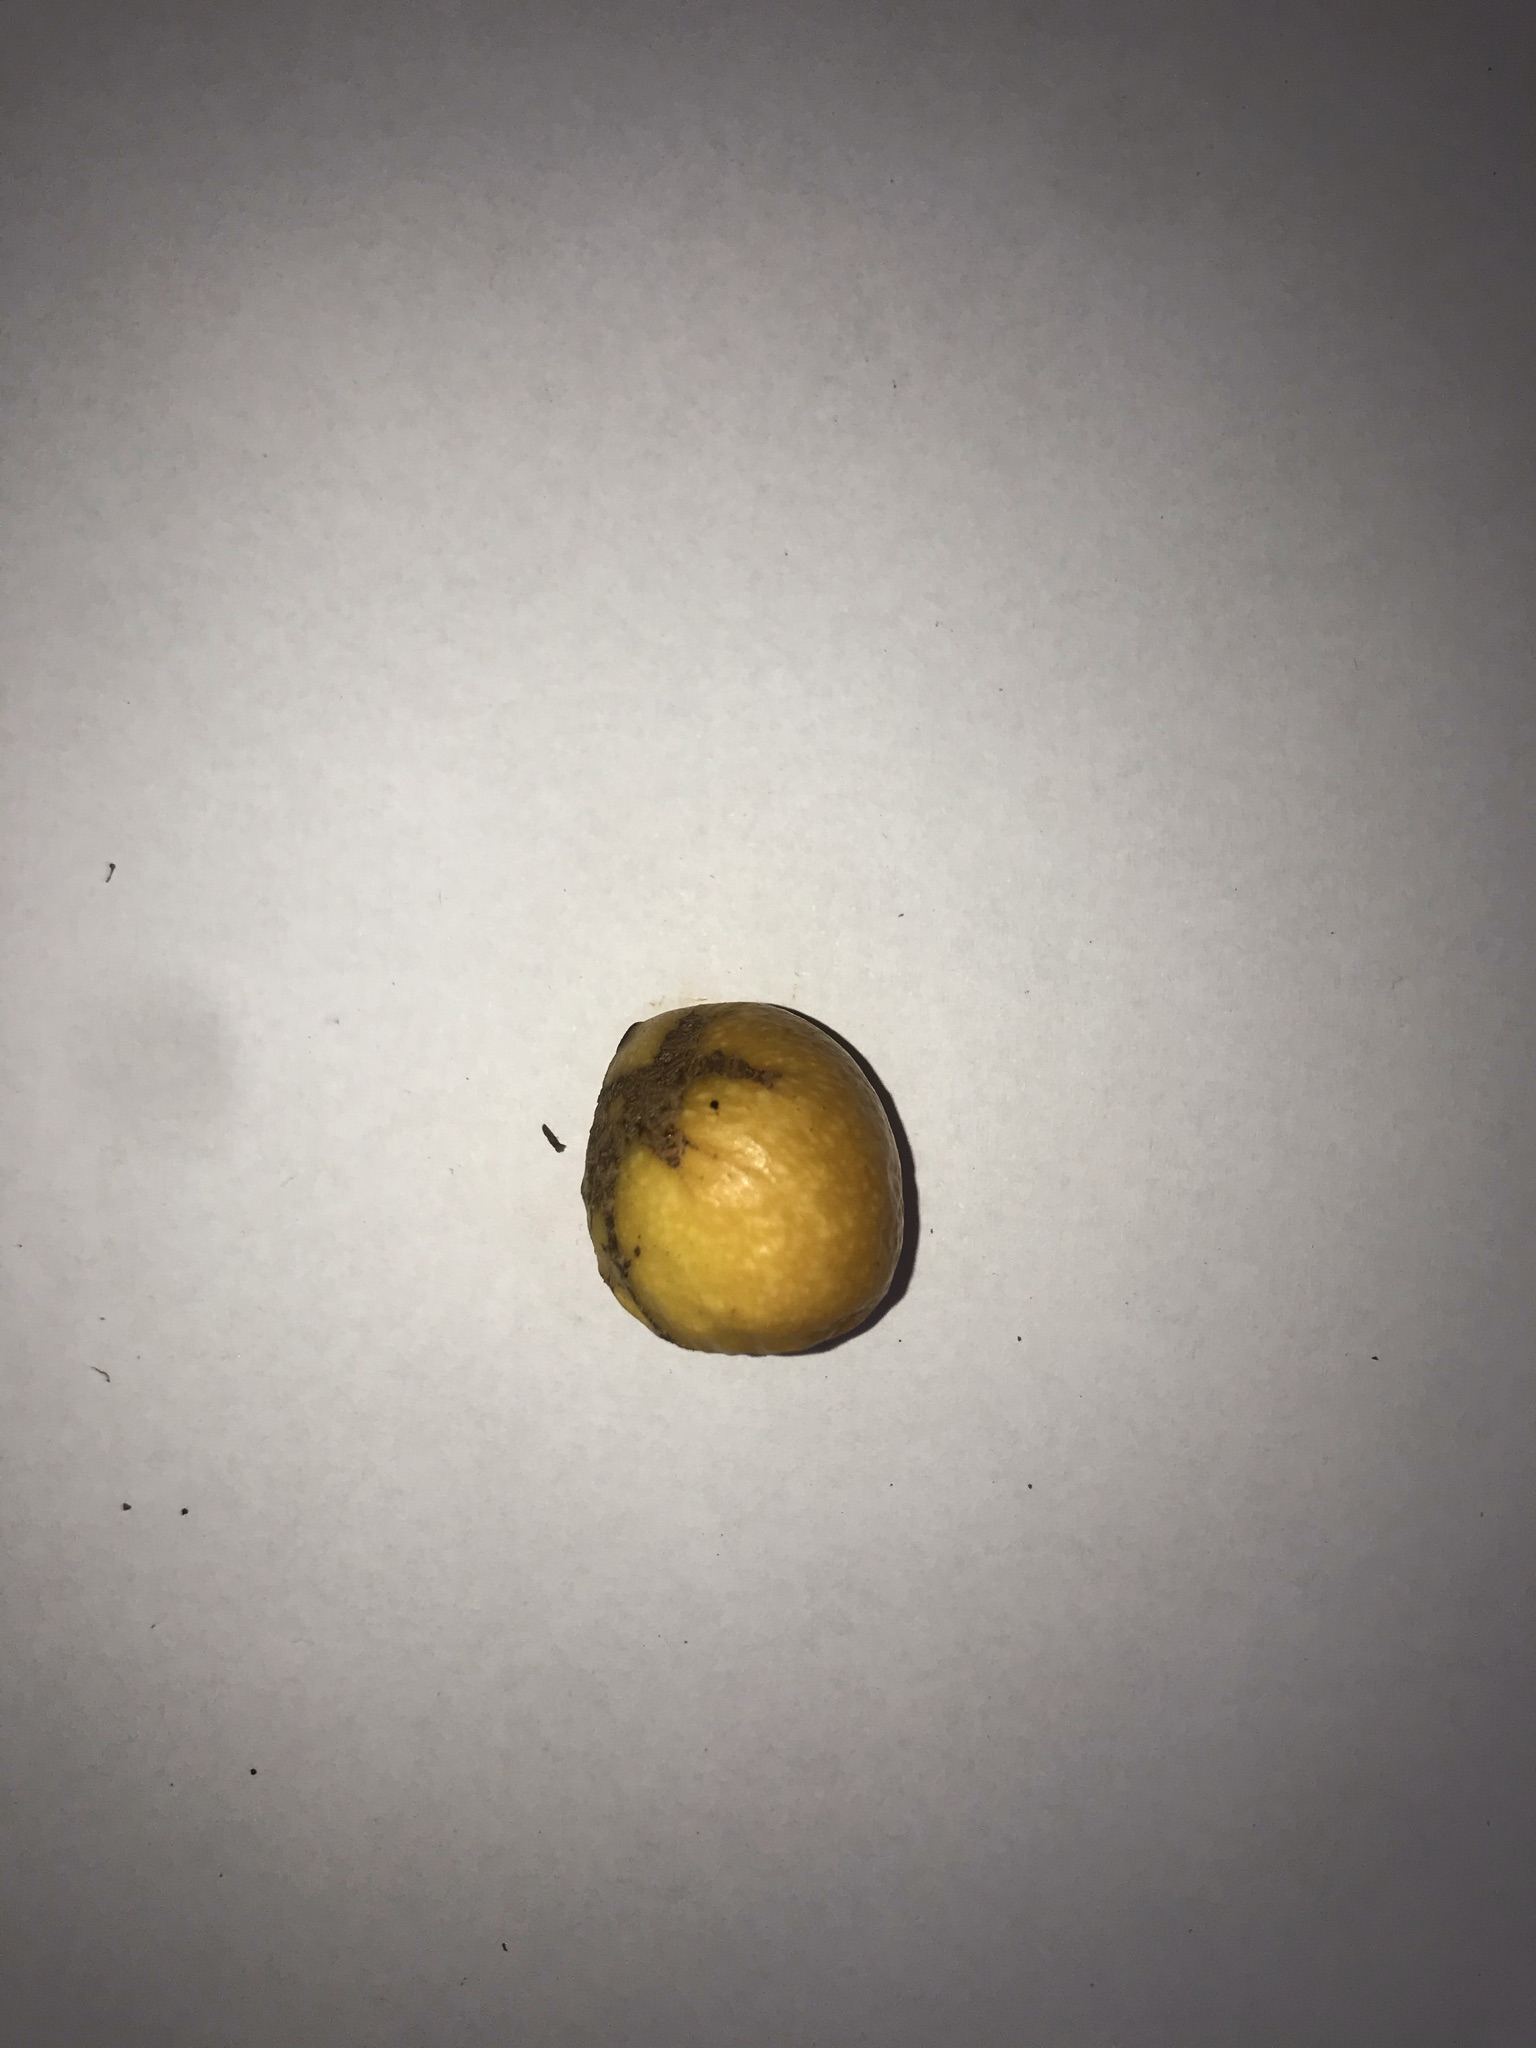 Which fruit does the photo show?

abiu
